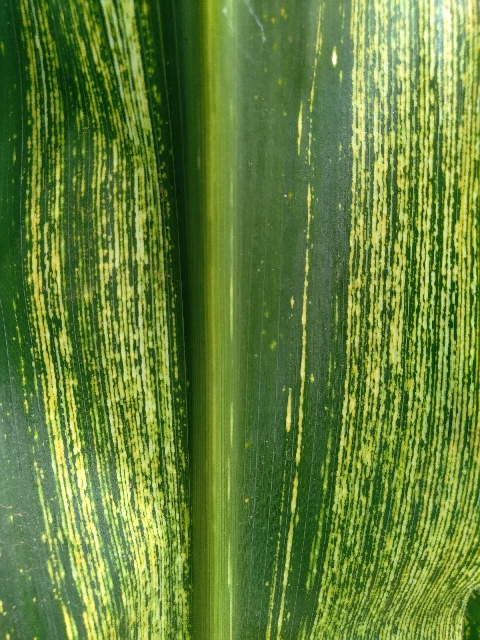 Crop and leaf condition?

maize, maize streak virus
